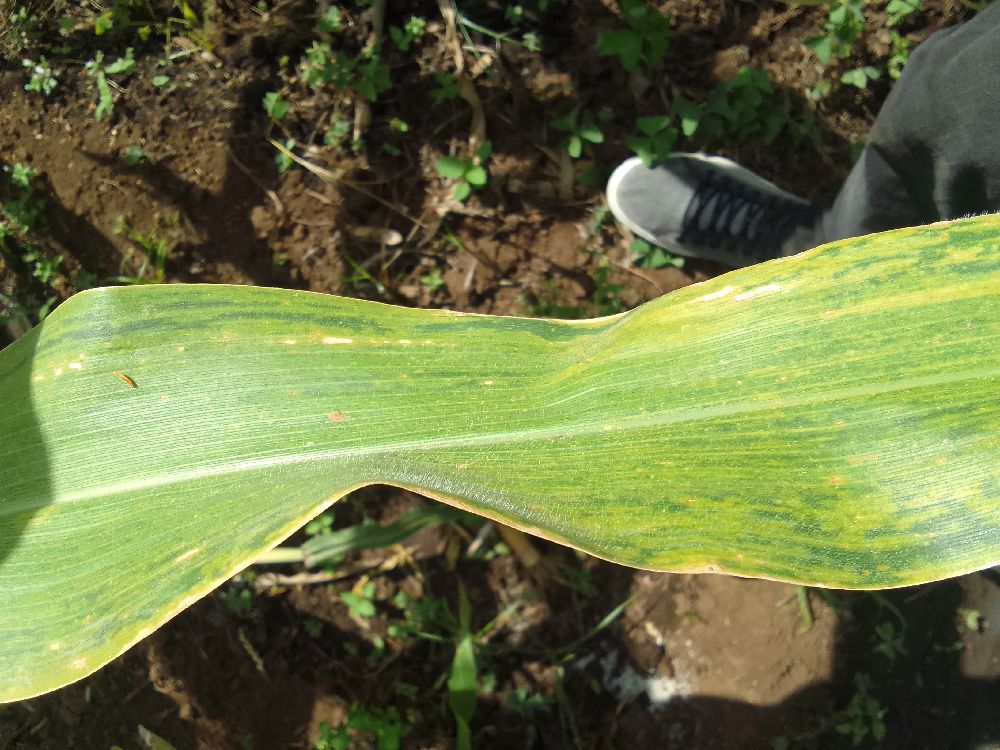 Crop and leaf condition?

maize, maize lethal necrosis
